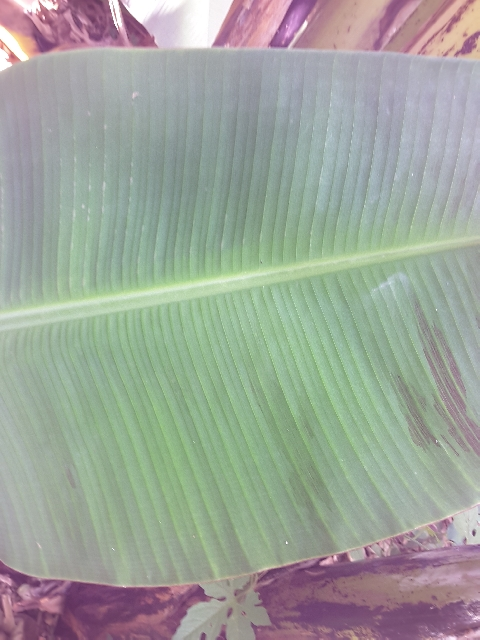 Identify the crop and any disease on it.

banana, healthy
